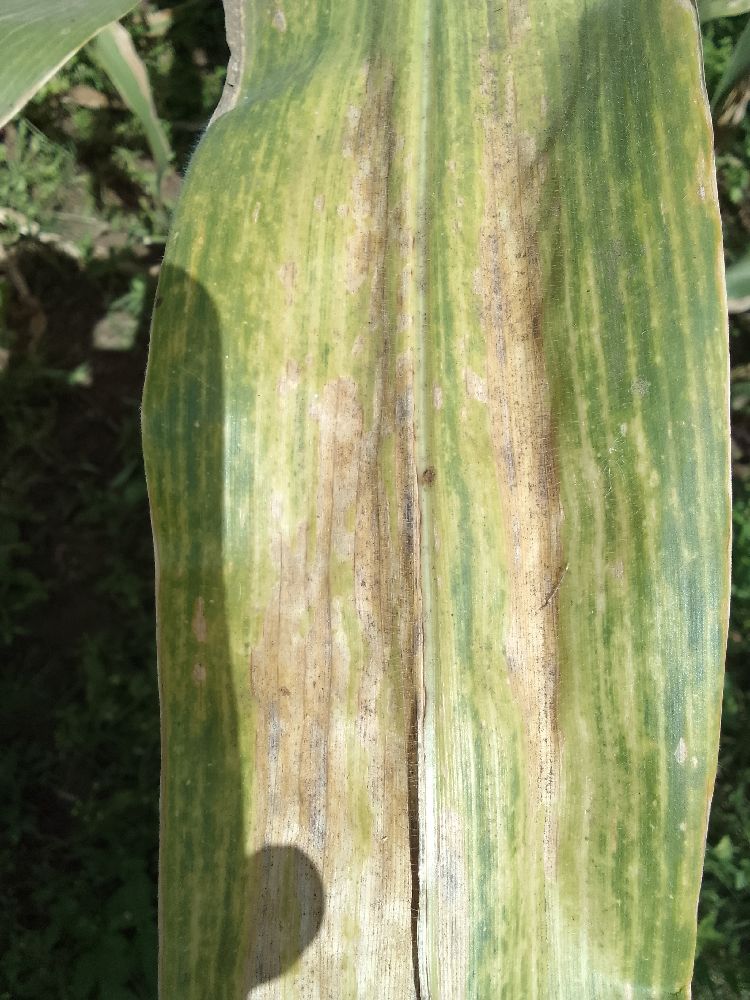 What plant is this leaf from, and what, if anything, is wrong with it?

maize, maize lethal necrosis
